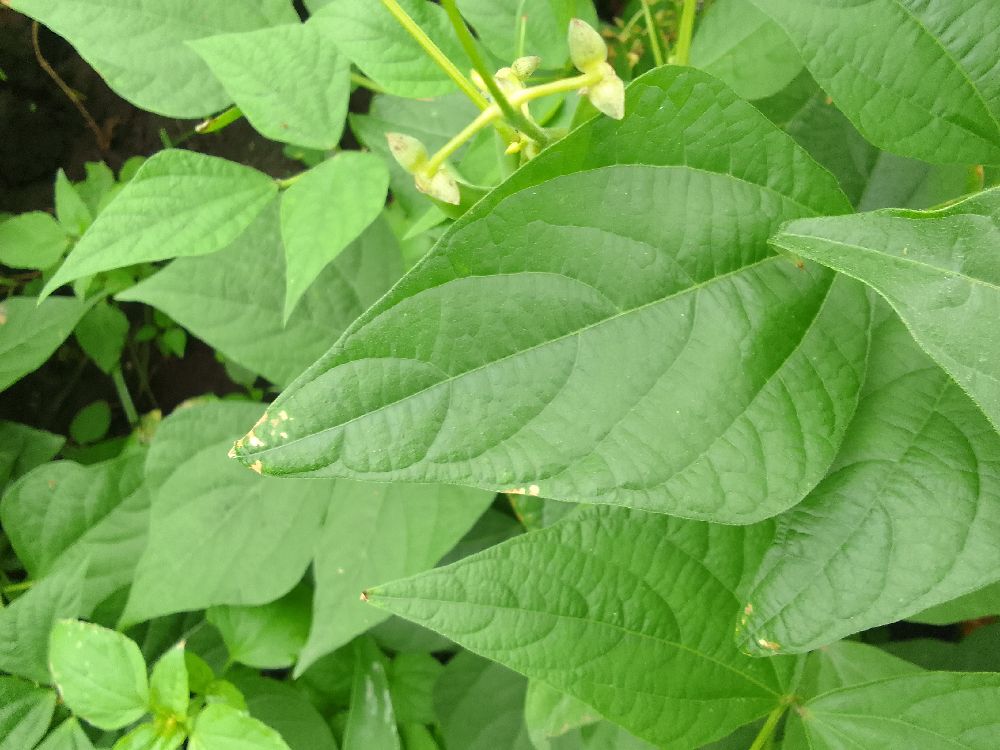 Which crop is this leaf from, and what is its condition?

common bean, healthy
